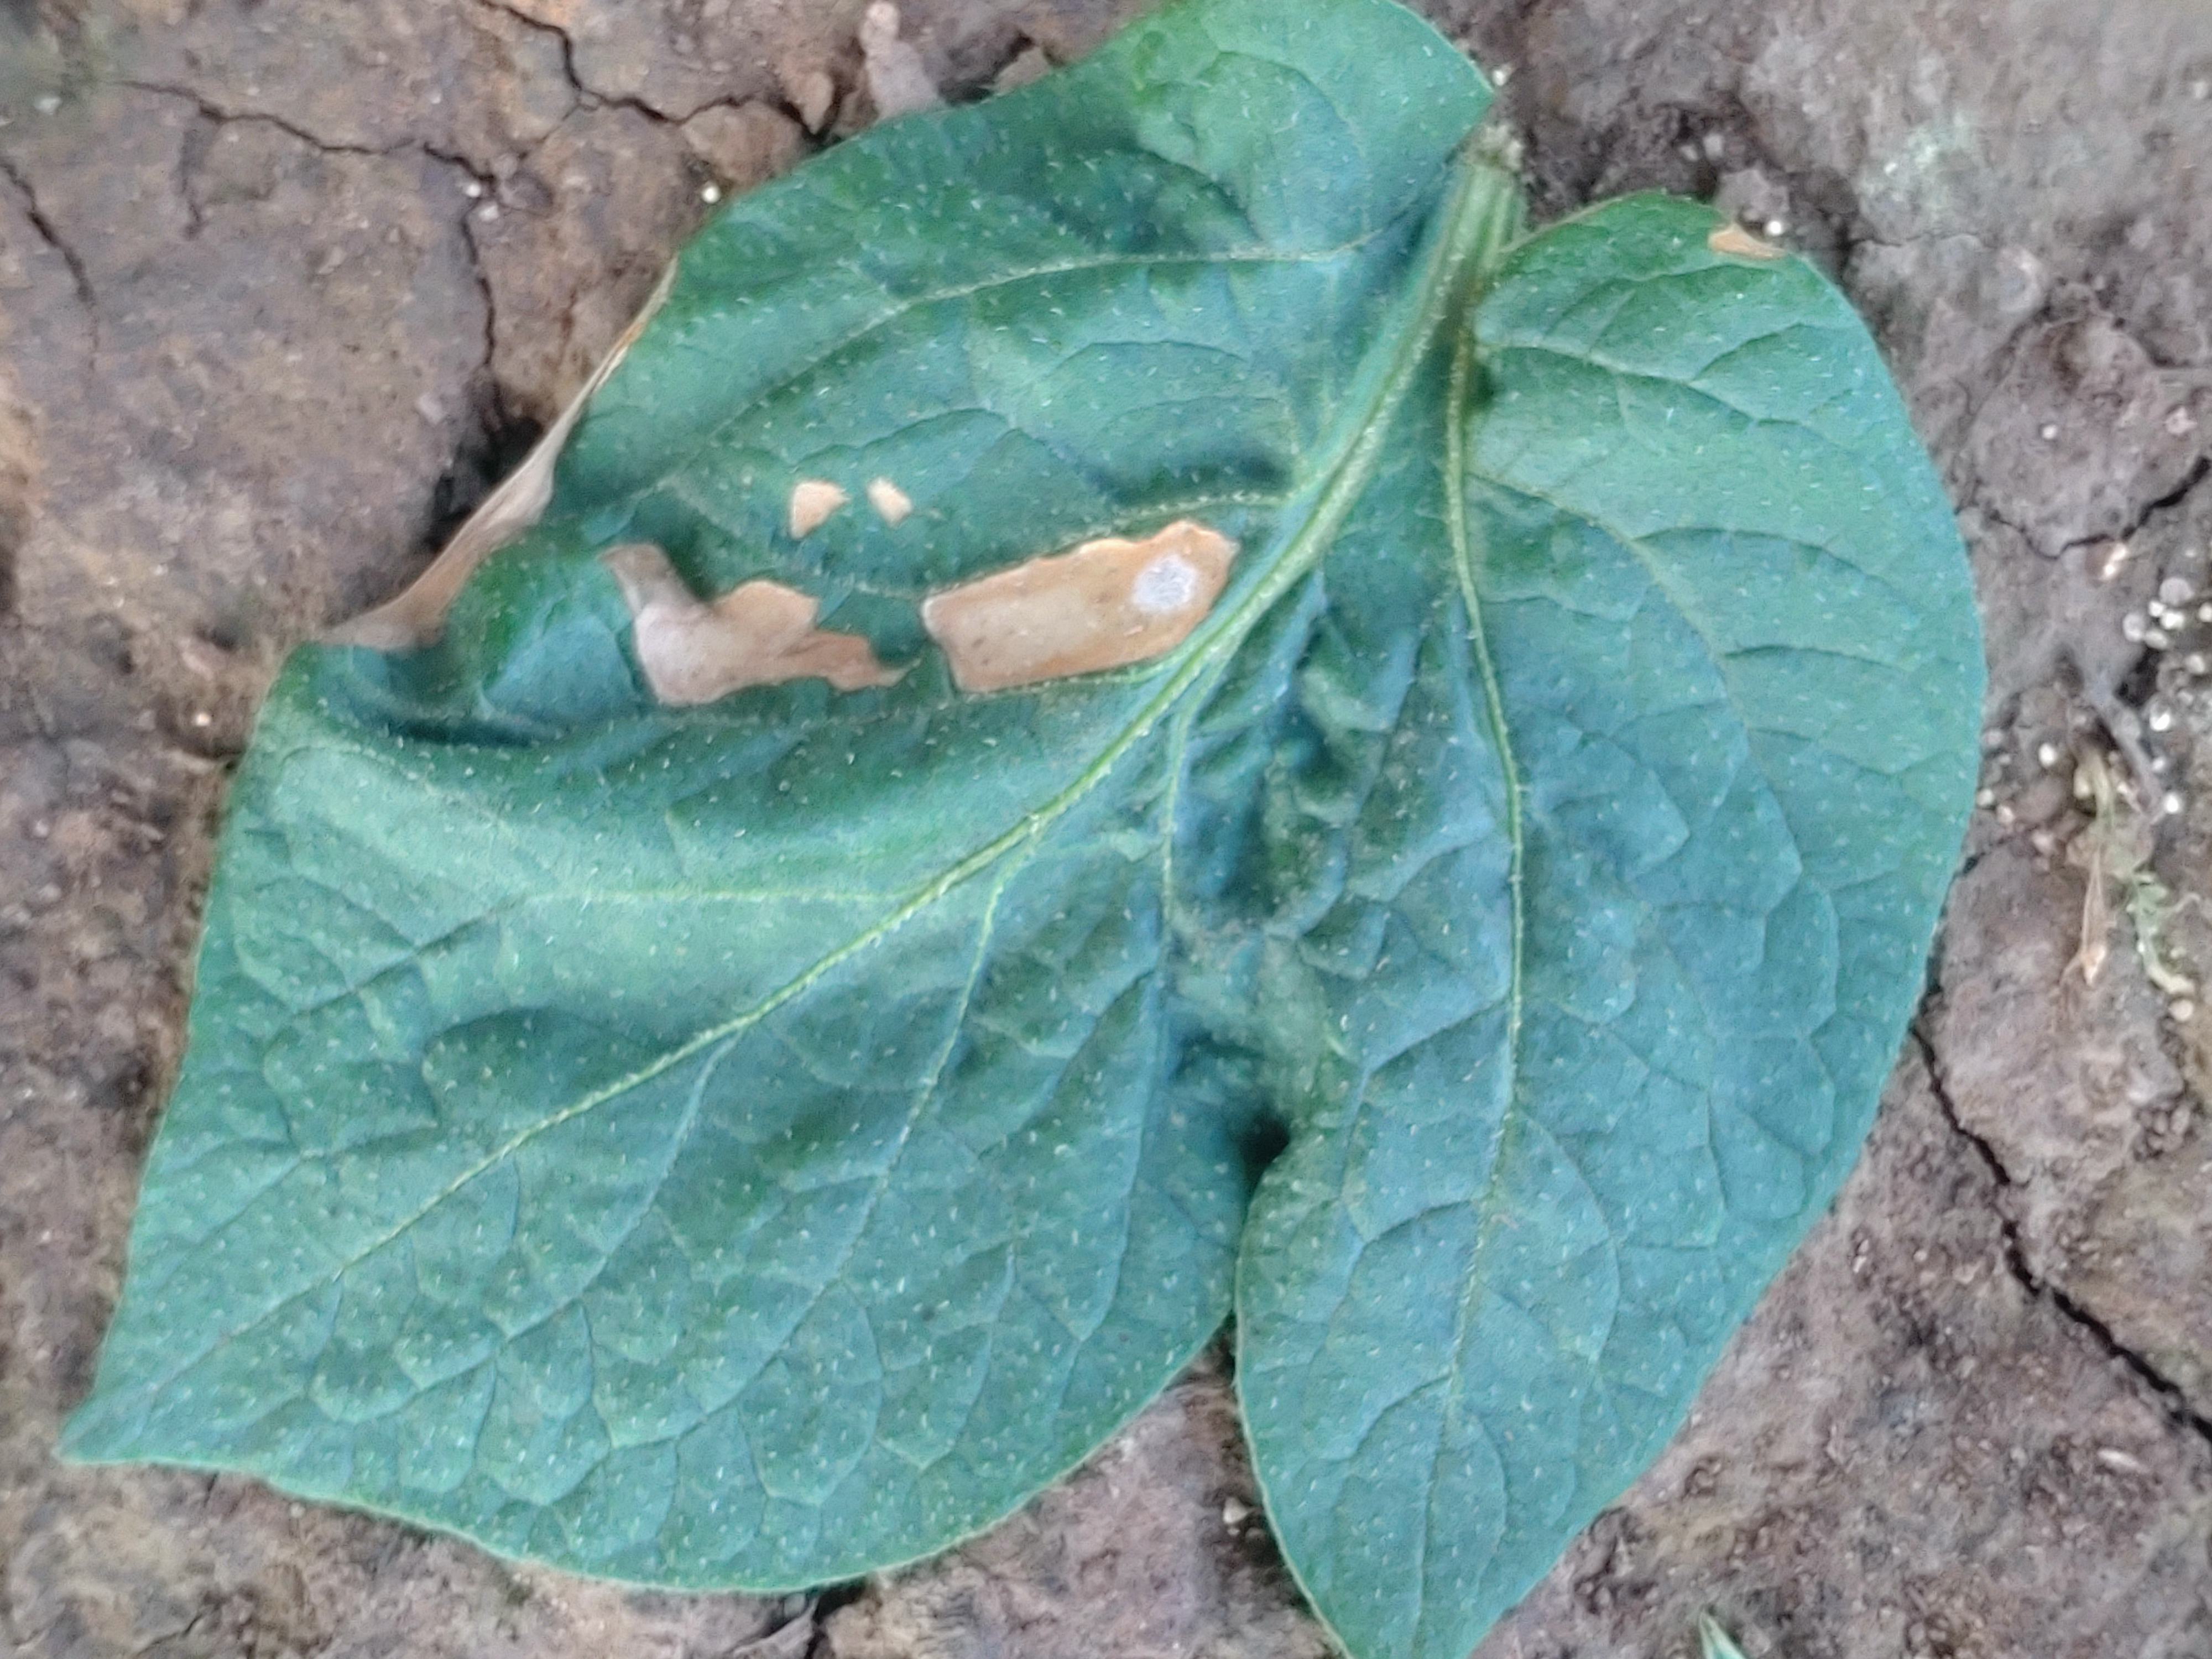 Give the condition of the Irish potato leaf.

early blight
